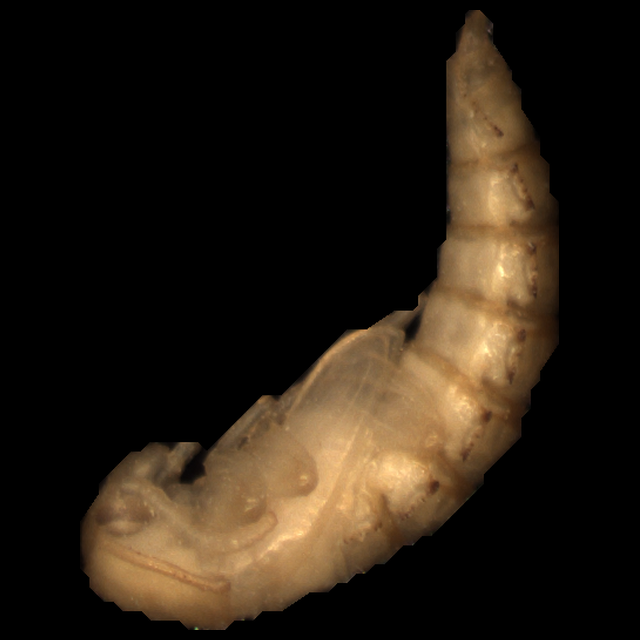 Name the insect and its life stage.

mealworm pupa
